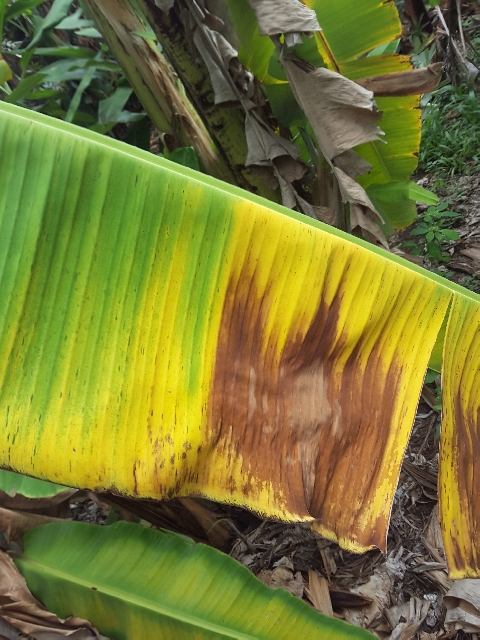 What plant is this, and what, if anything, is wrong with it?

banana, fusarium wilt race 1
